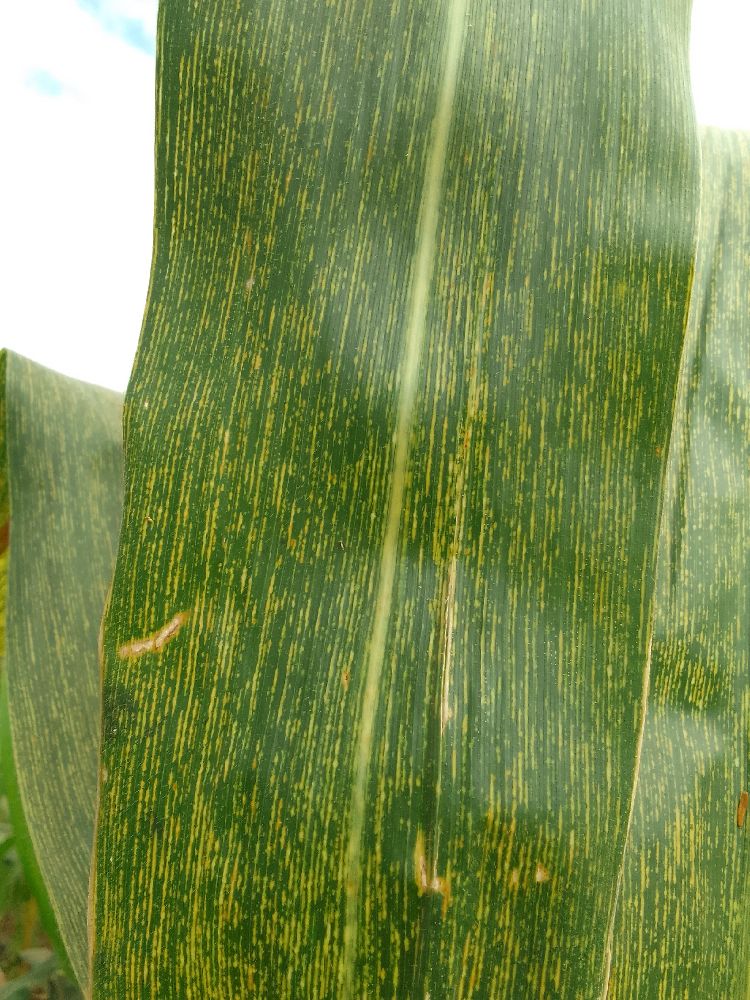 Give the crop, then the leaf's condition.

maize, maize streak virus
